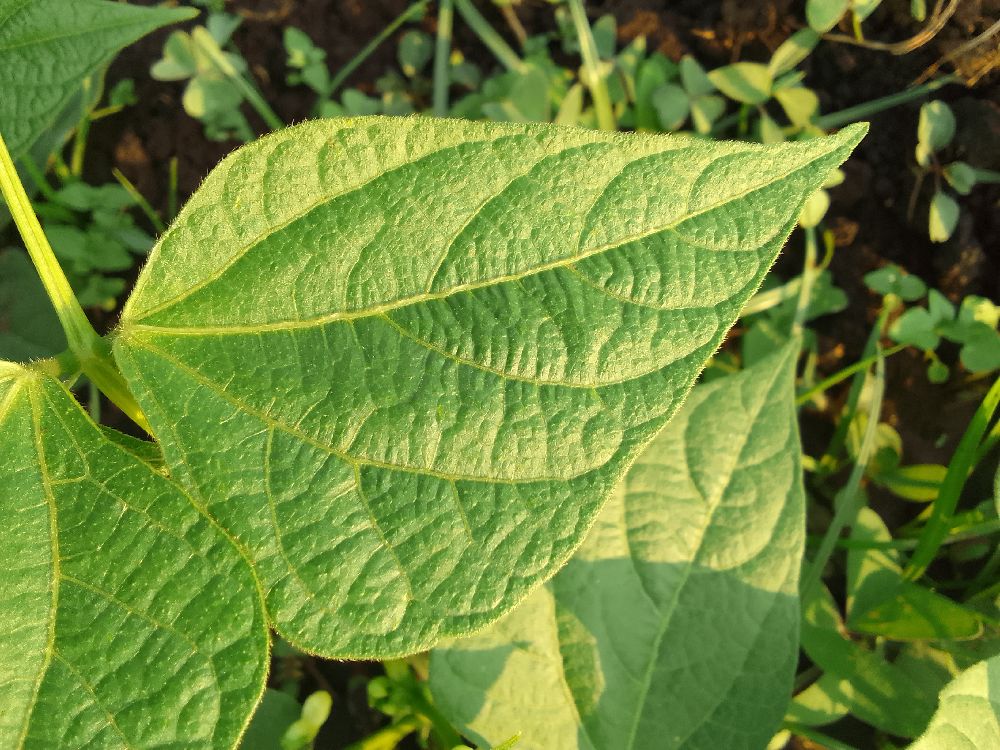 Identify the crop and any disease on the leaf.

common bean, healthy
